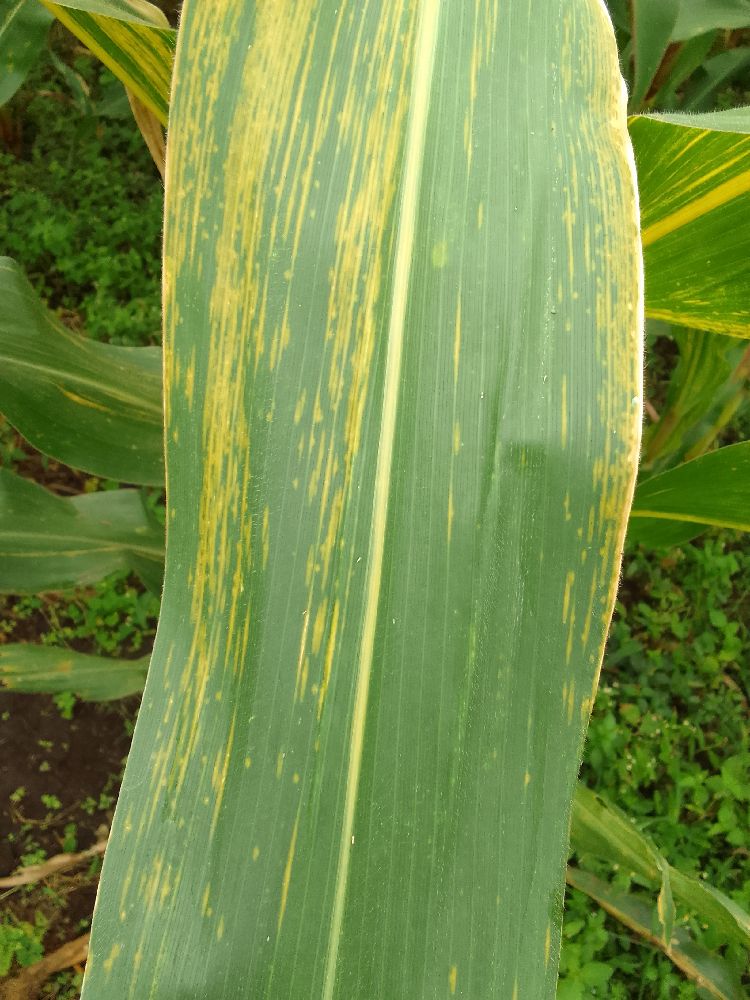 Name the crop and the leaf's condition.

maize, maize lethal necrosis
